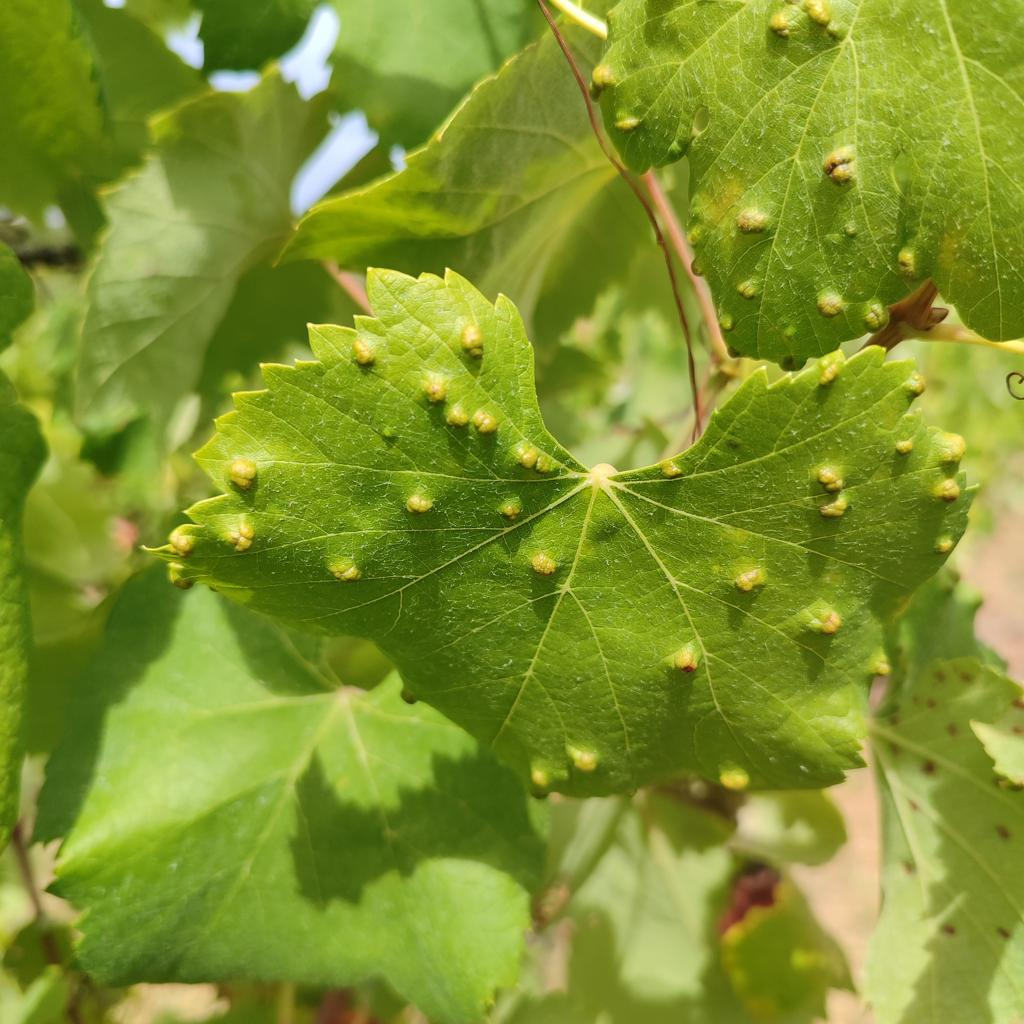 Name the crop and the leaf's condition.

grapevine, erineum mite
